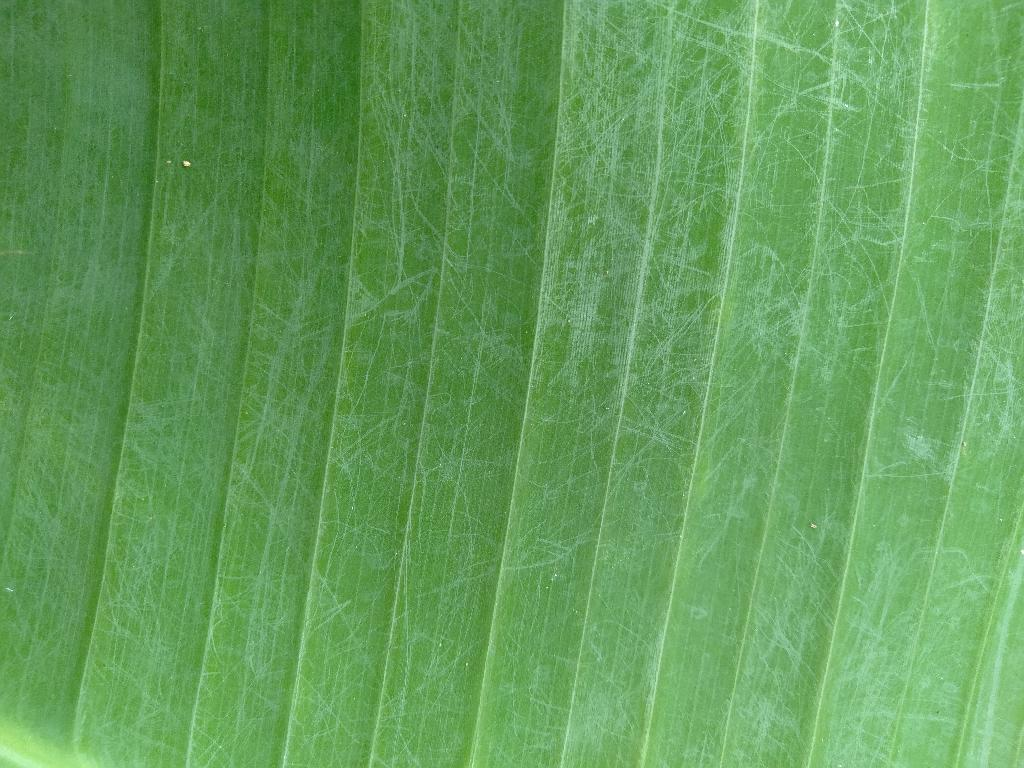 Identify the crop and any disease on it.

banana, healthy
